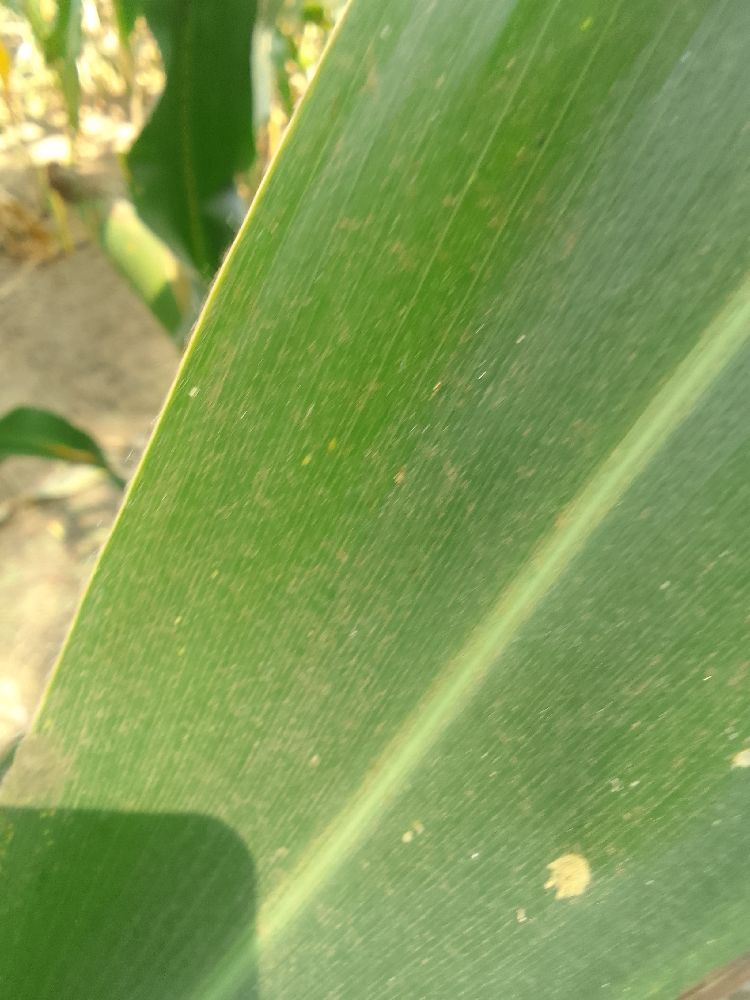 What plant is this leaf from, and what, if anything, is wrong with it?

maize, healthy
